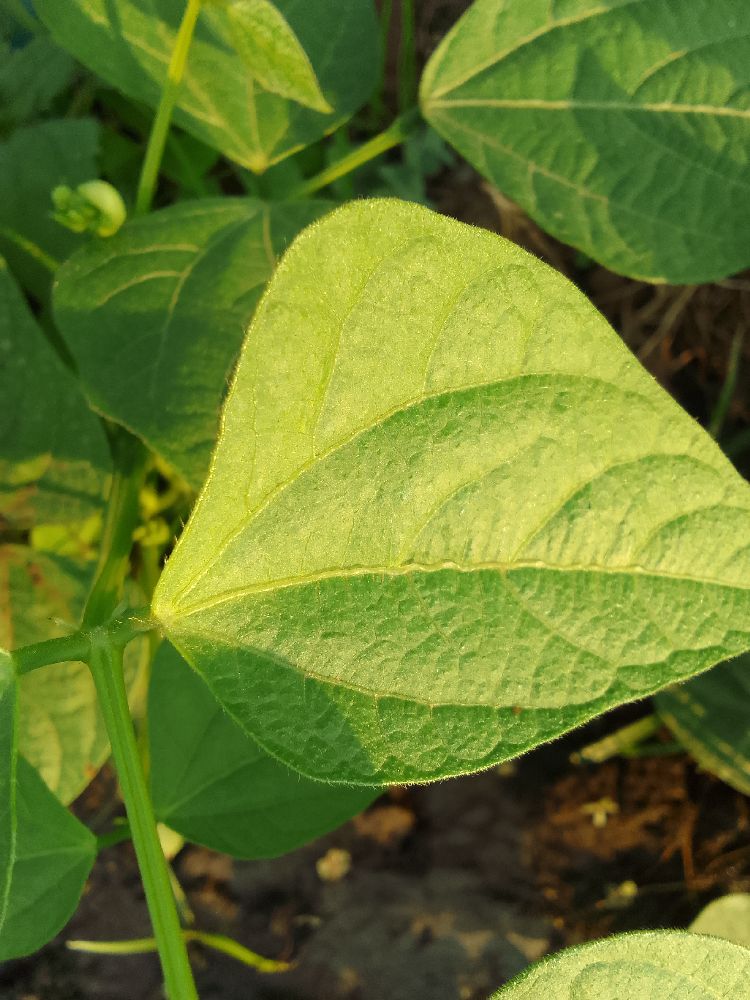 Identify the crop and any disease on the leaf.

common bean, healthy
